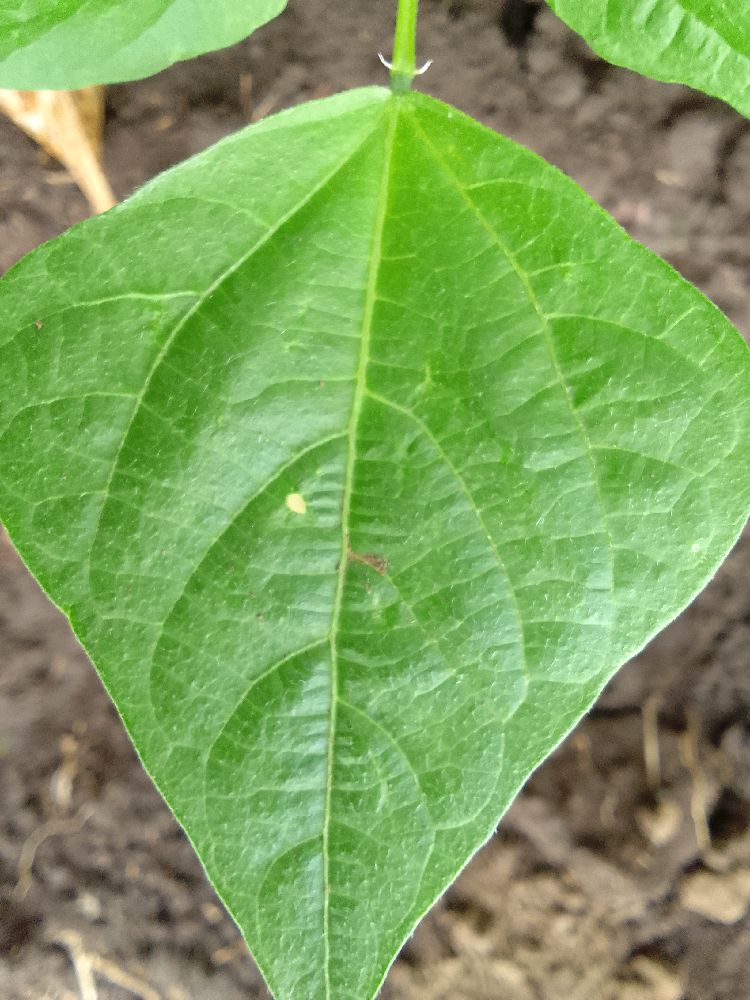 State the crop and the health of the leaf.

common bean, healthy
